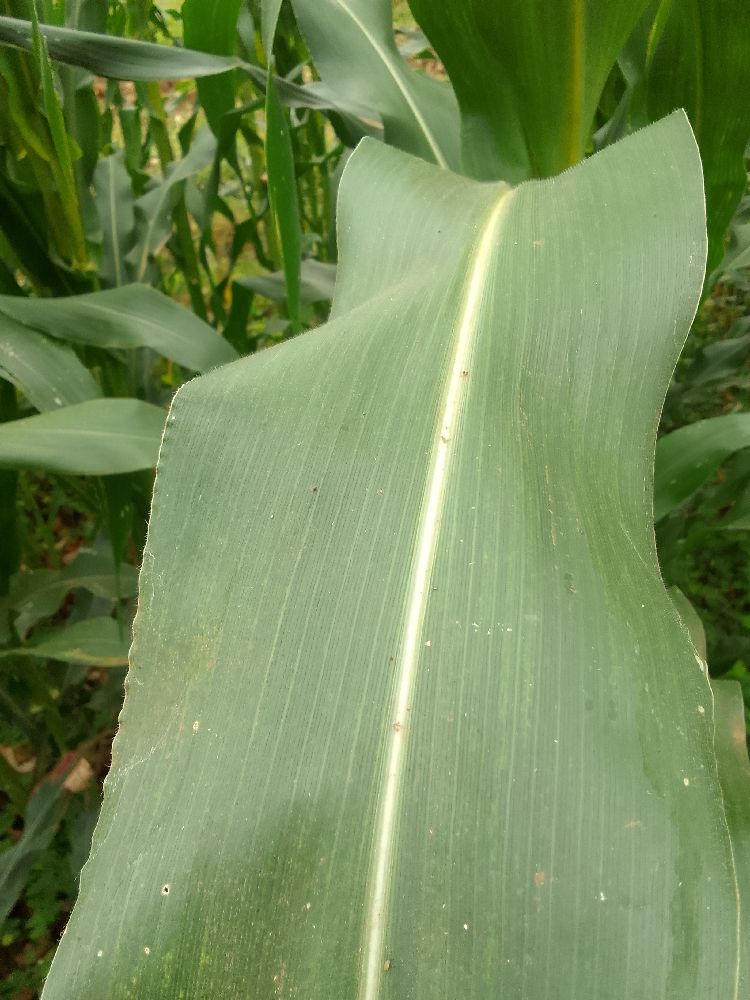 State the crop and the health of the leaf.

maize, healthy
